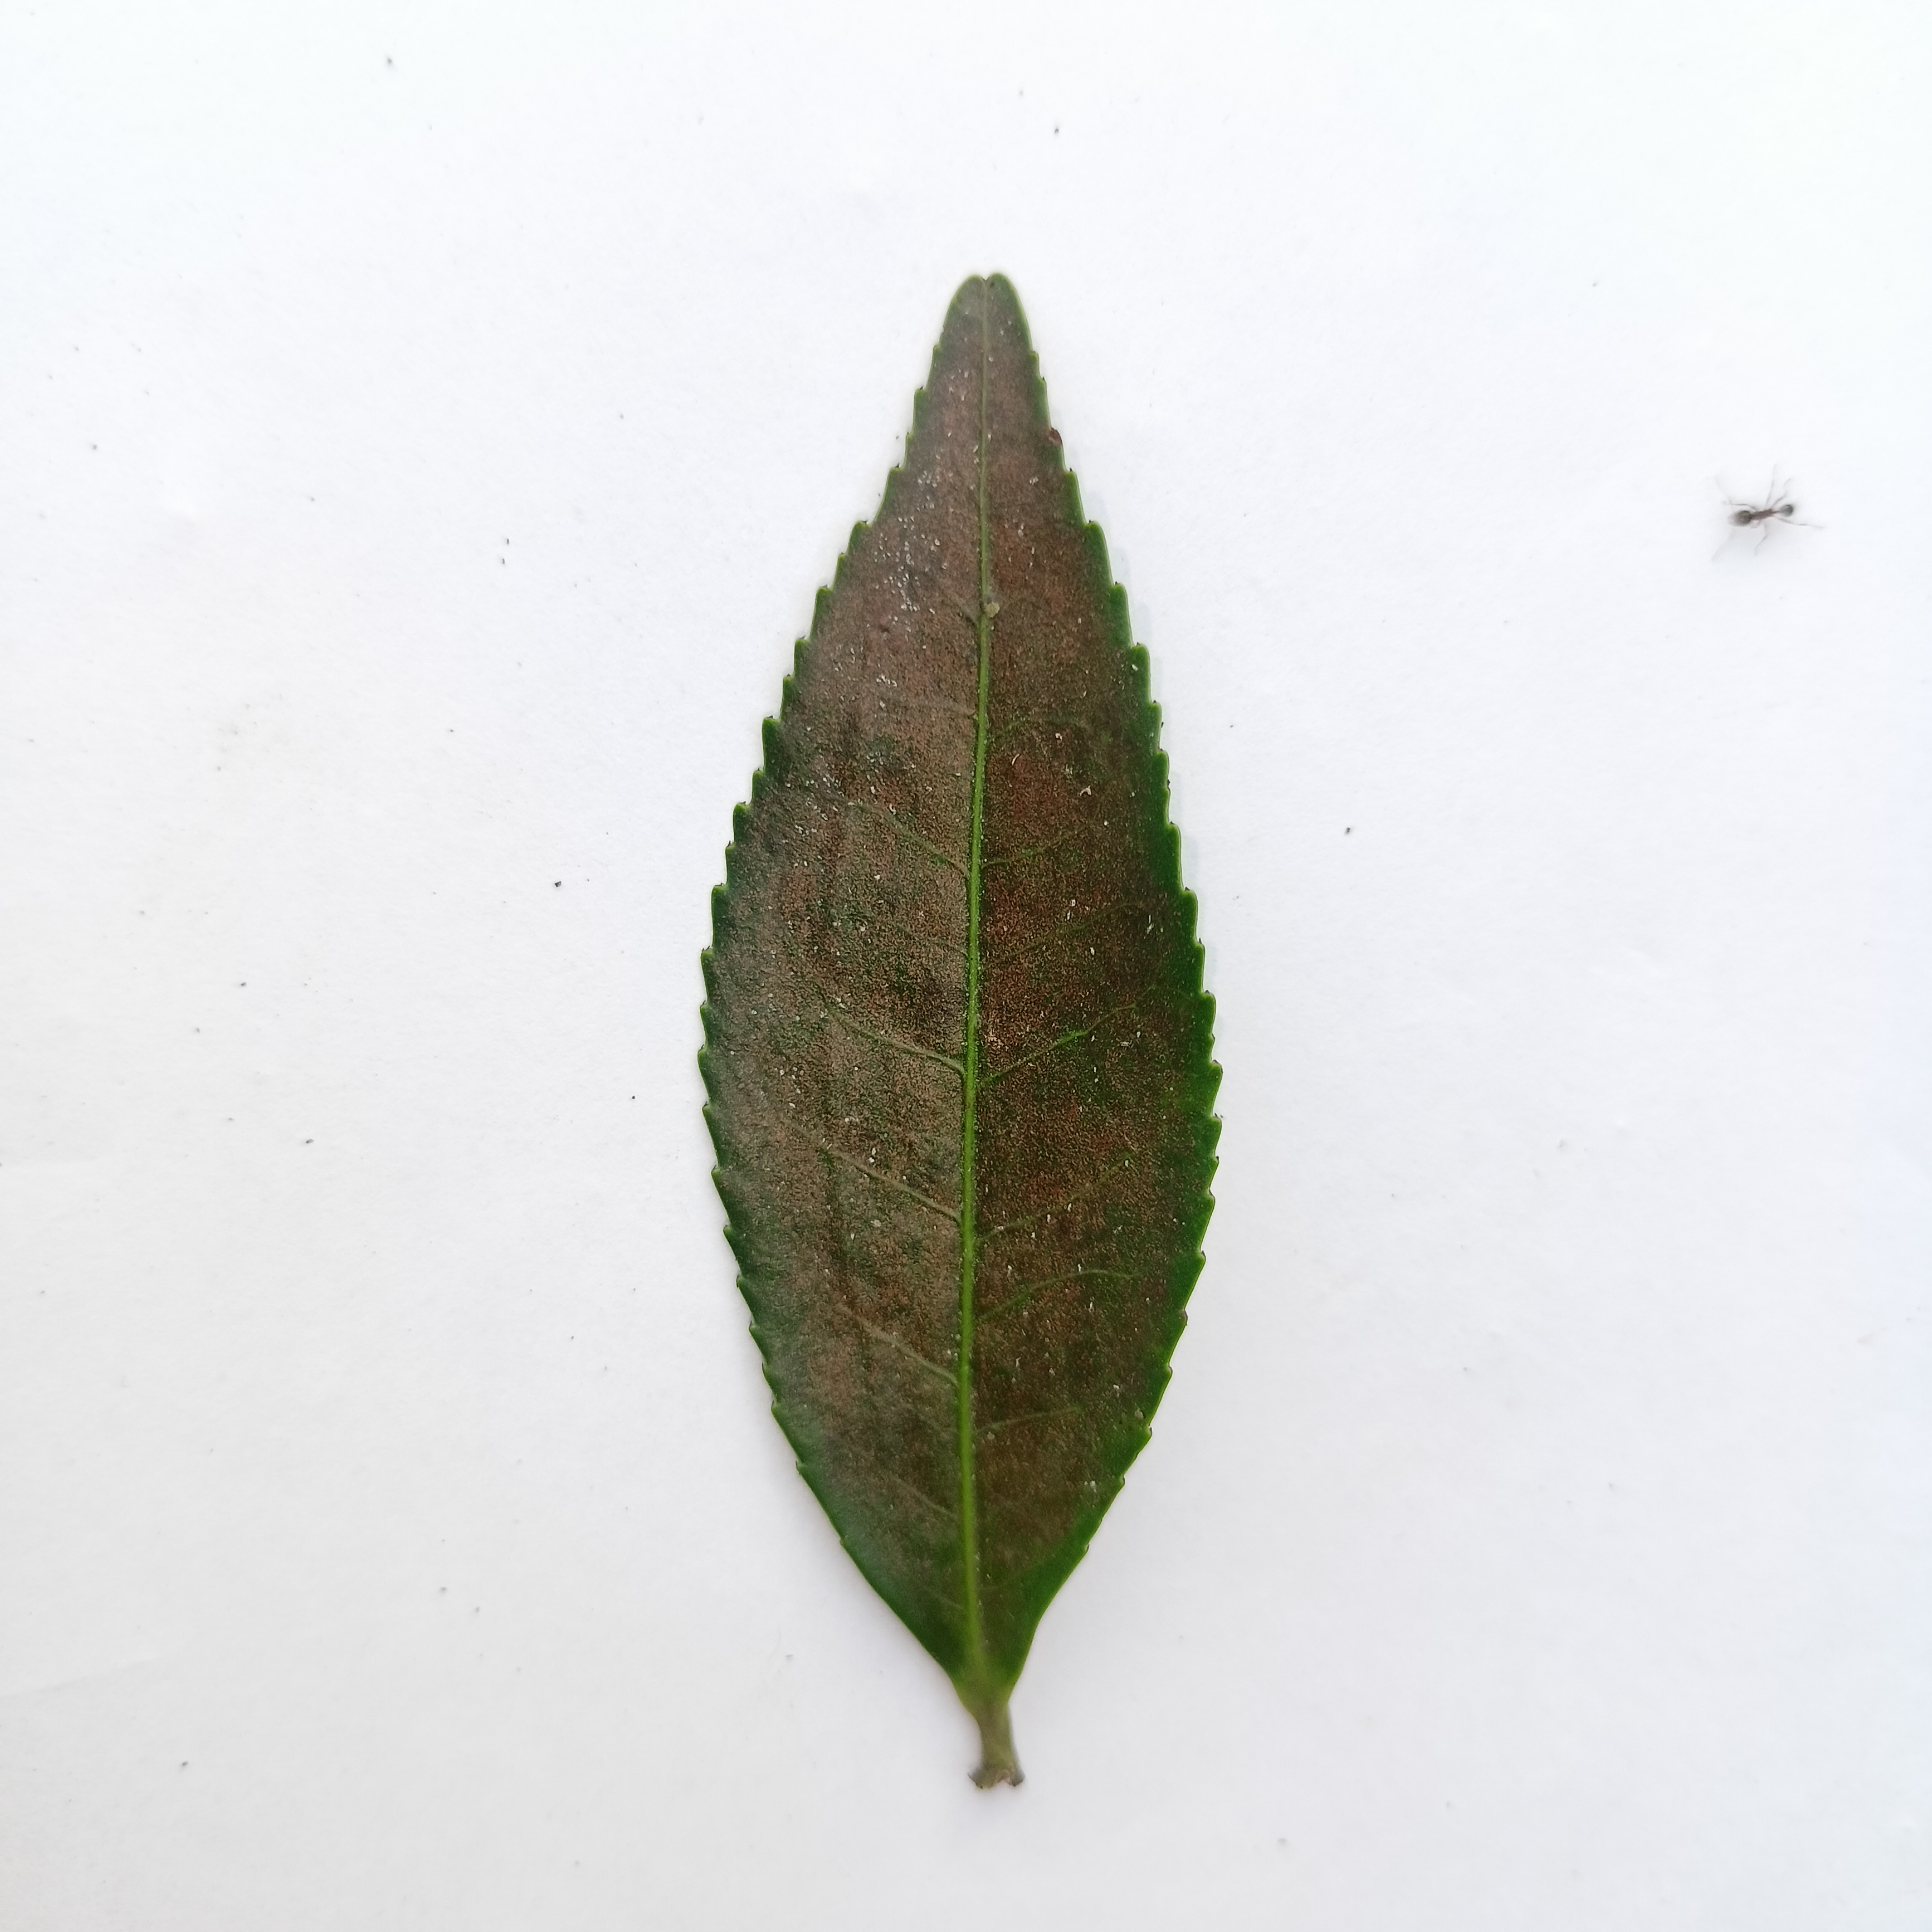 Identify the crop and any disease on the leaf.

tea, red rust
